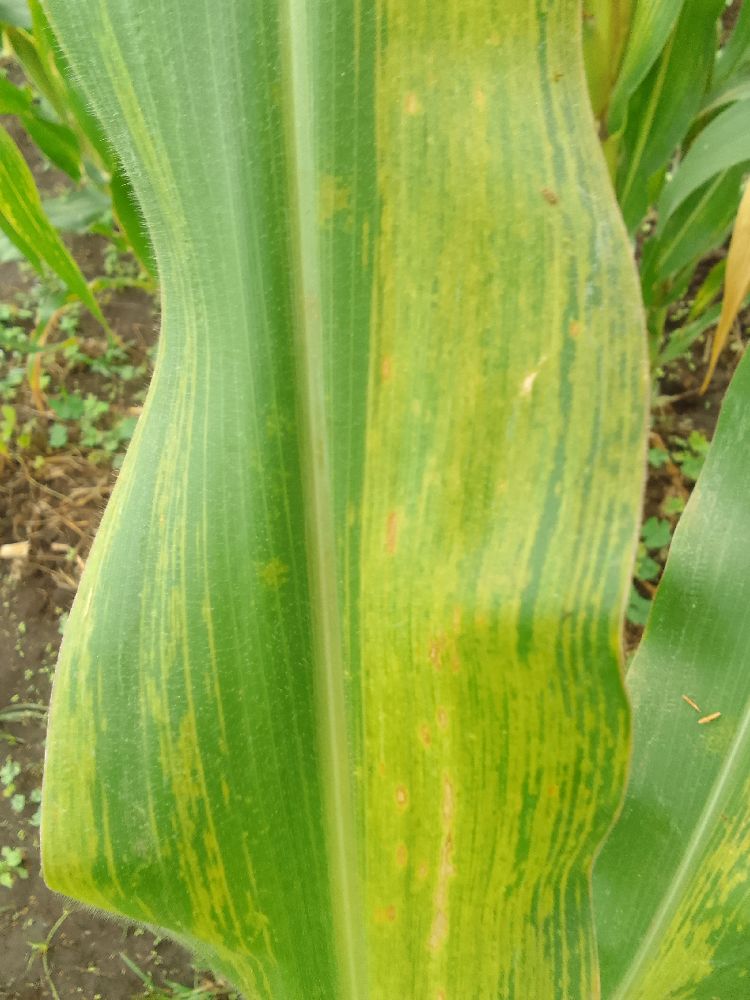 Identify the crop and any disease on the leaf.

maize, maize lethal necrosis
